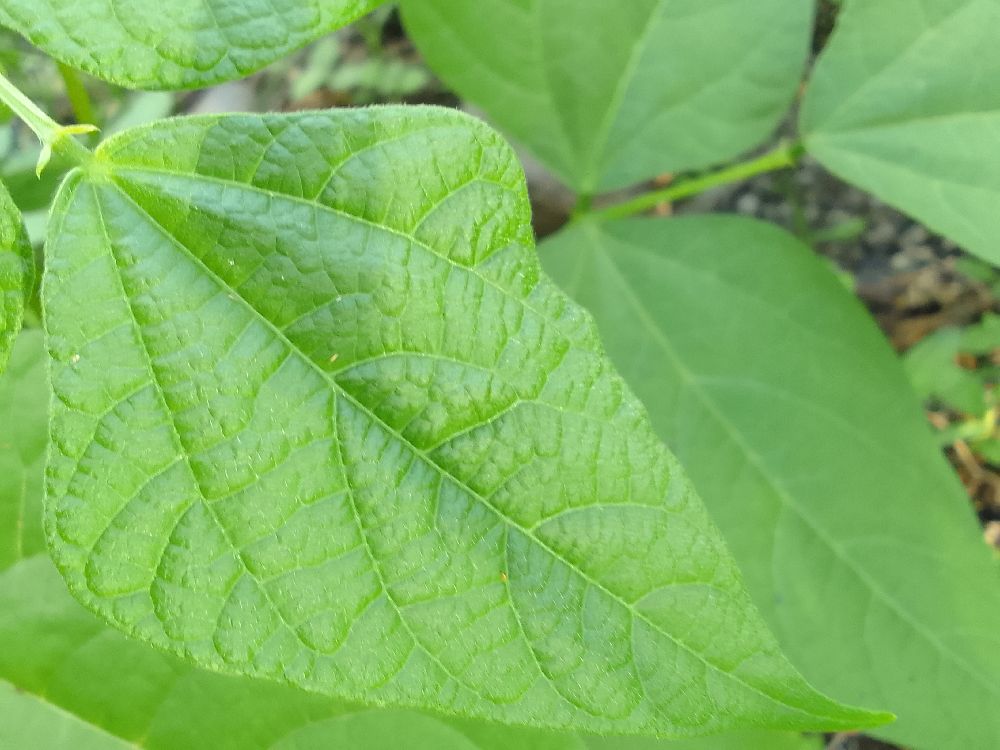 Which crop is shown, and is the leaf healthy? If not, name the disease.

common bean, healthy
